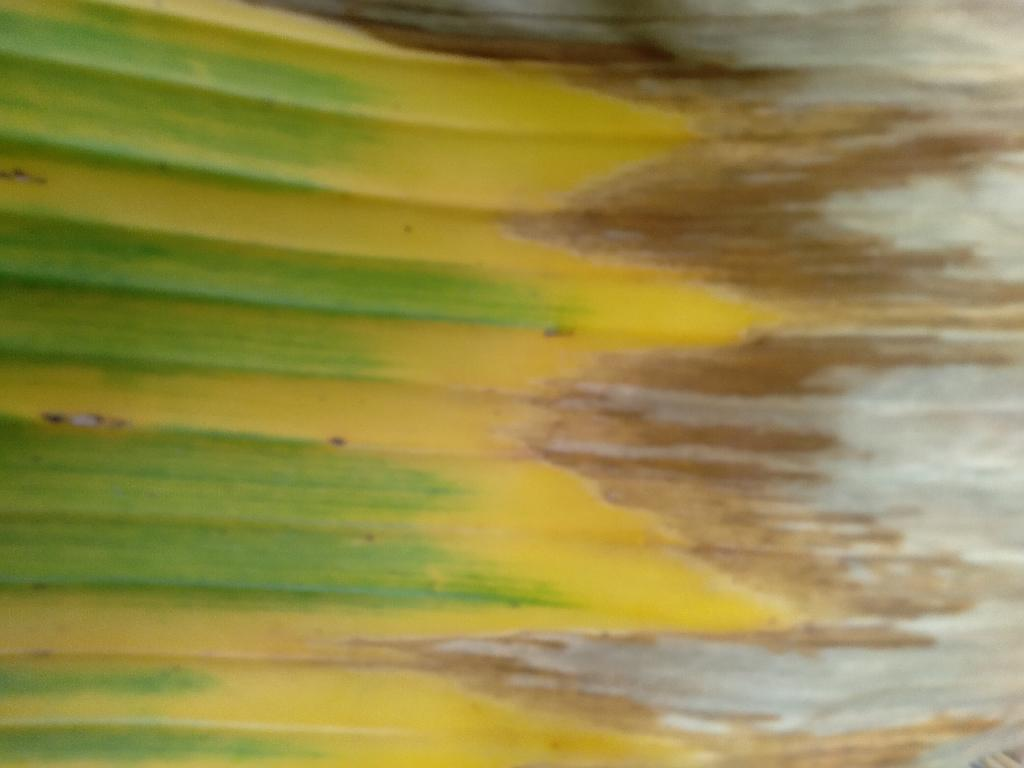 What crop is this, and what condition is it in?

banana, fusarium wilt race 1
